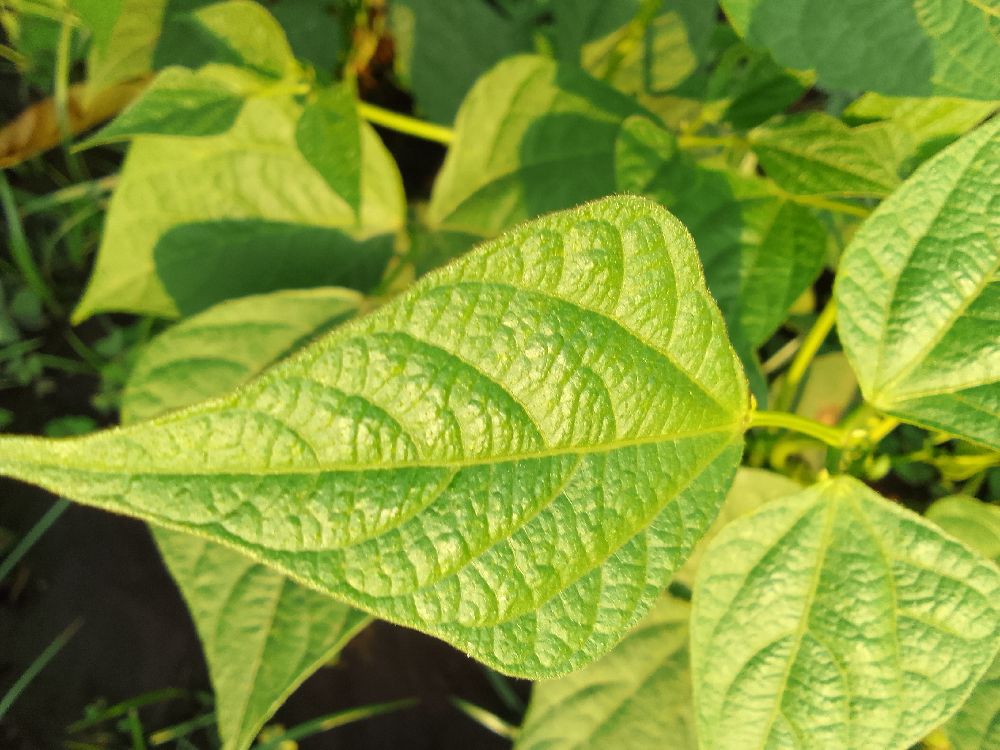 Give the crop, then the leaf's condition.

common bean, healthy
